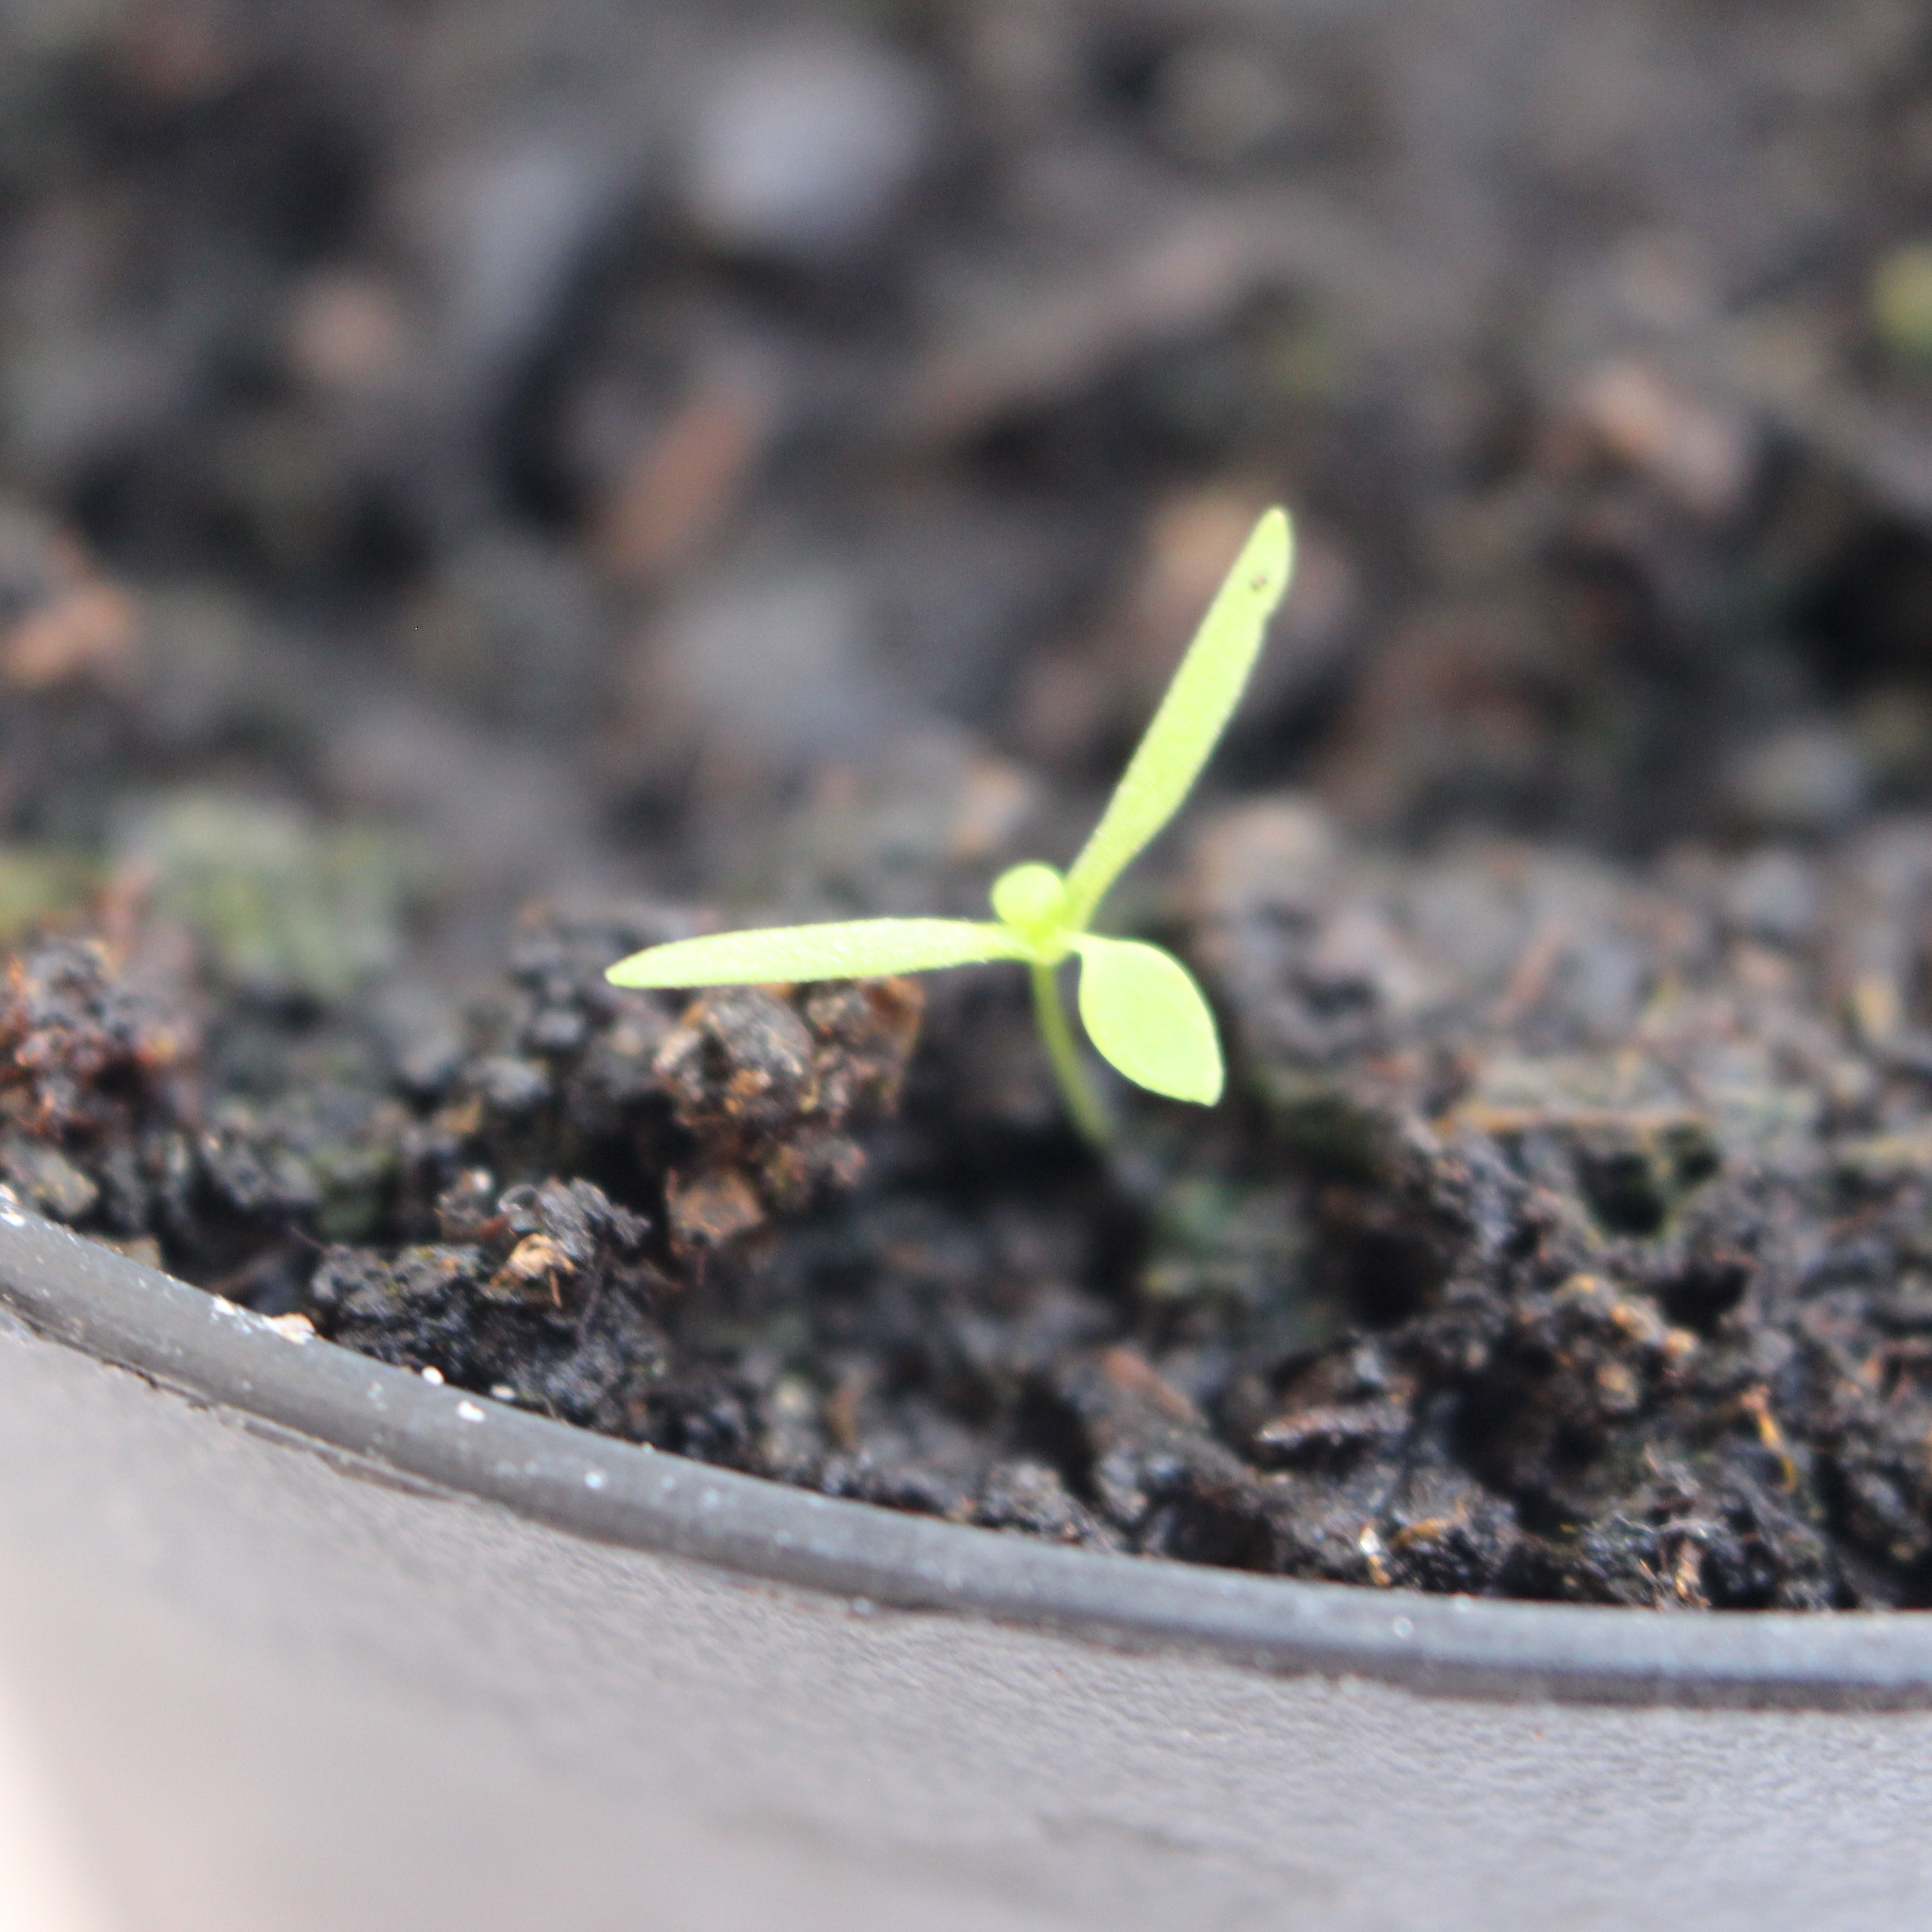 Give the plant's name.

Papaver rhoeas
